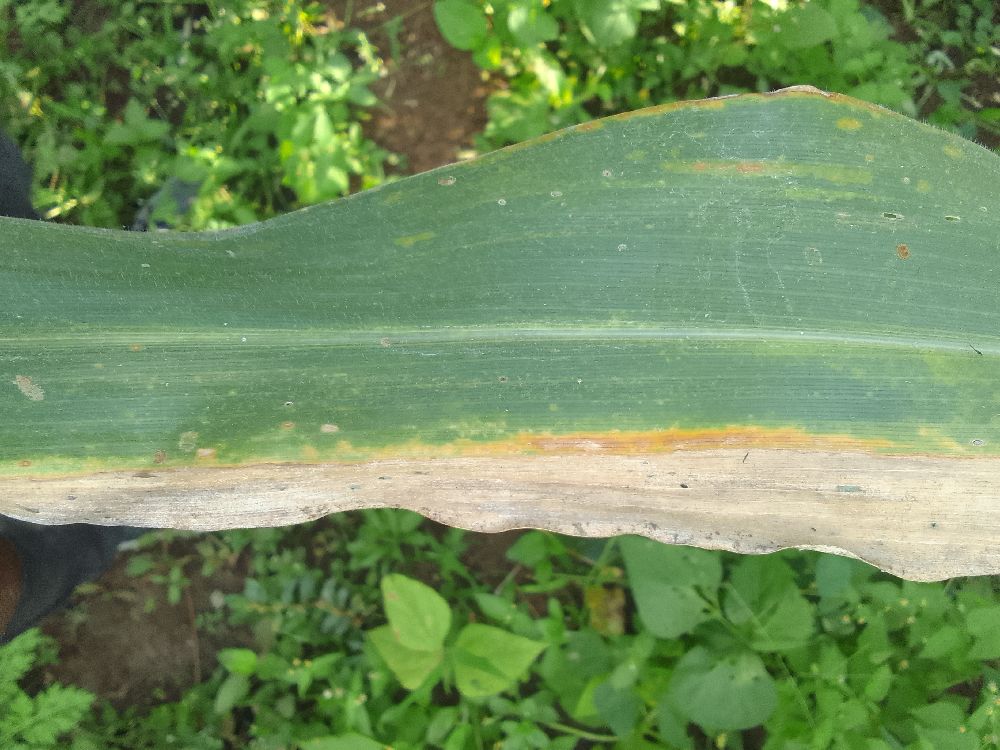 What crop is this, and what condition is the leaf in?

maize, maize lethal necrosis
